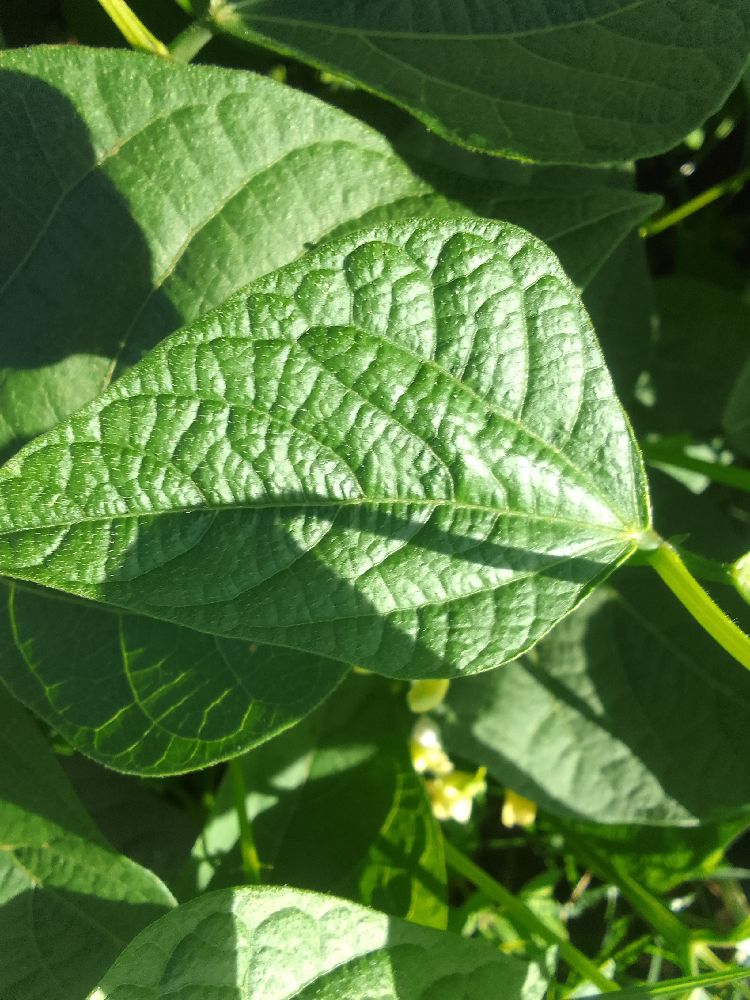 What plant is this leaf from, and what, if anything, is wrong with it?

common bean, healthy
